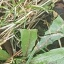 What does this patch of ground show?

structured weed
